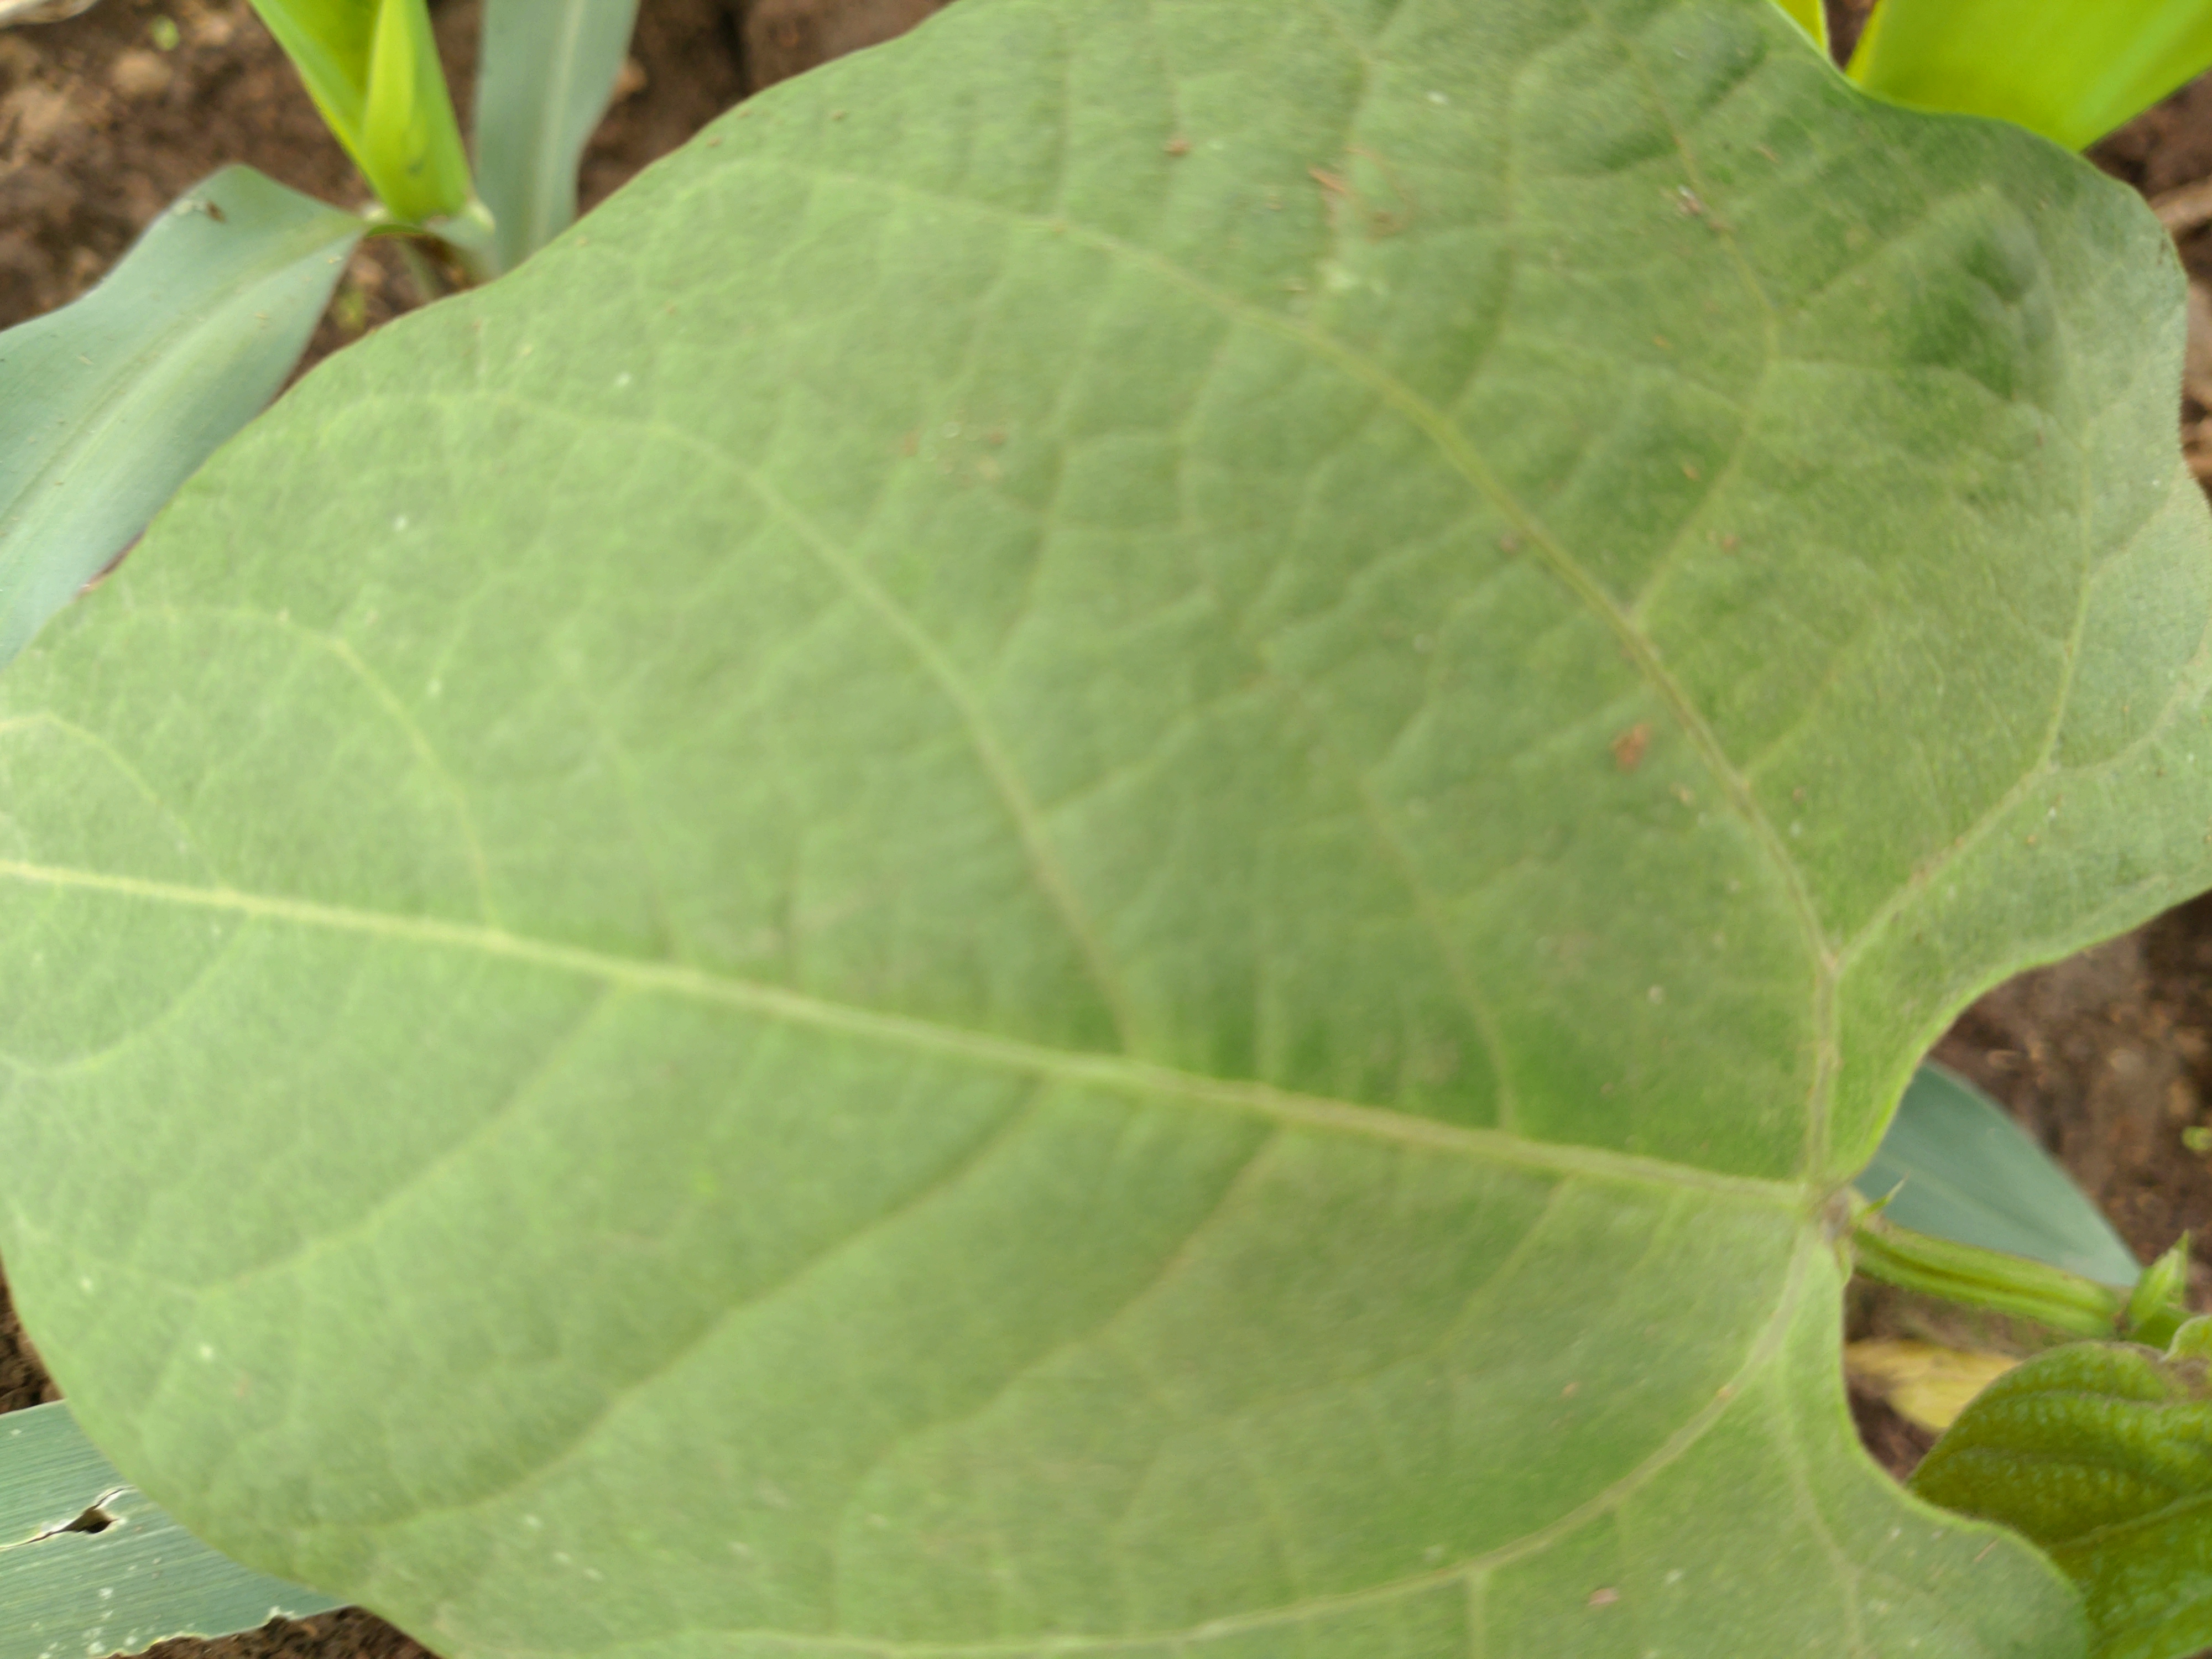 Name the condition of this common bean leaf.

healthy
